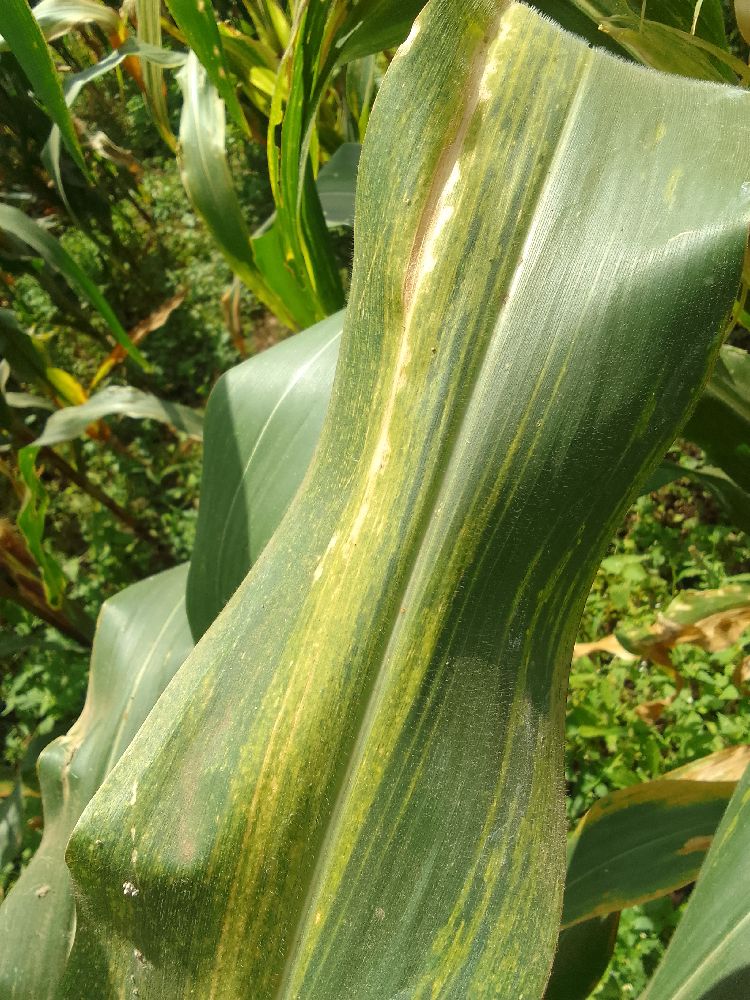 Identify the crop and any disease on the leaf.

maize, maize lethal necrosis
